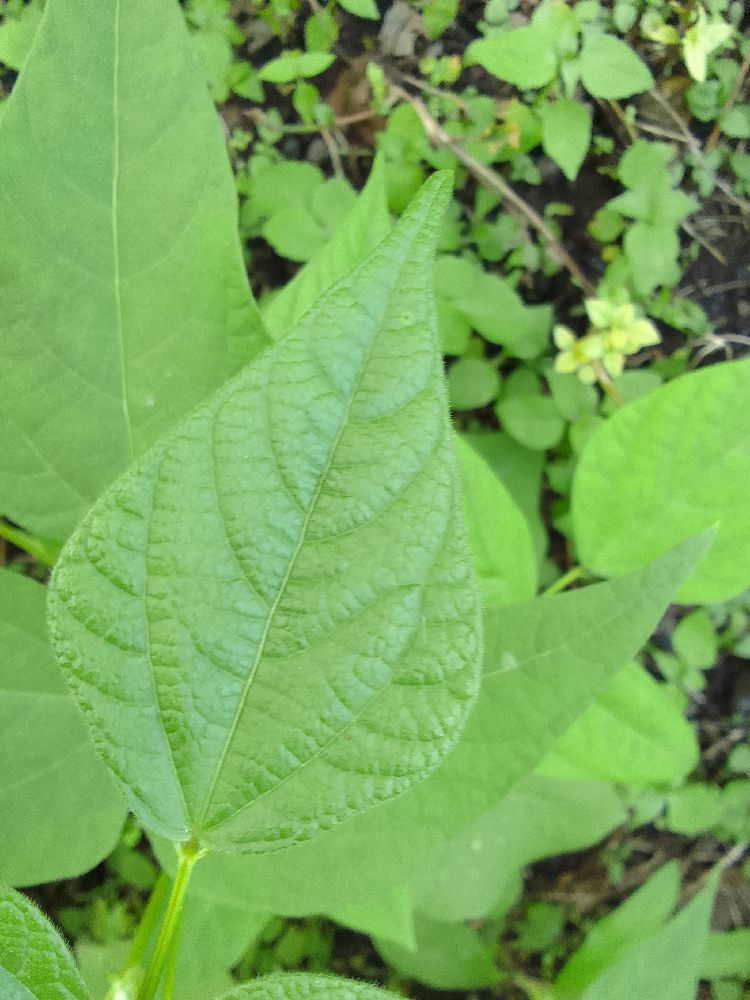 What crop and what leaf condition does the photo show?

common bean, healthy
